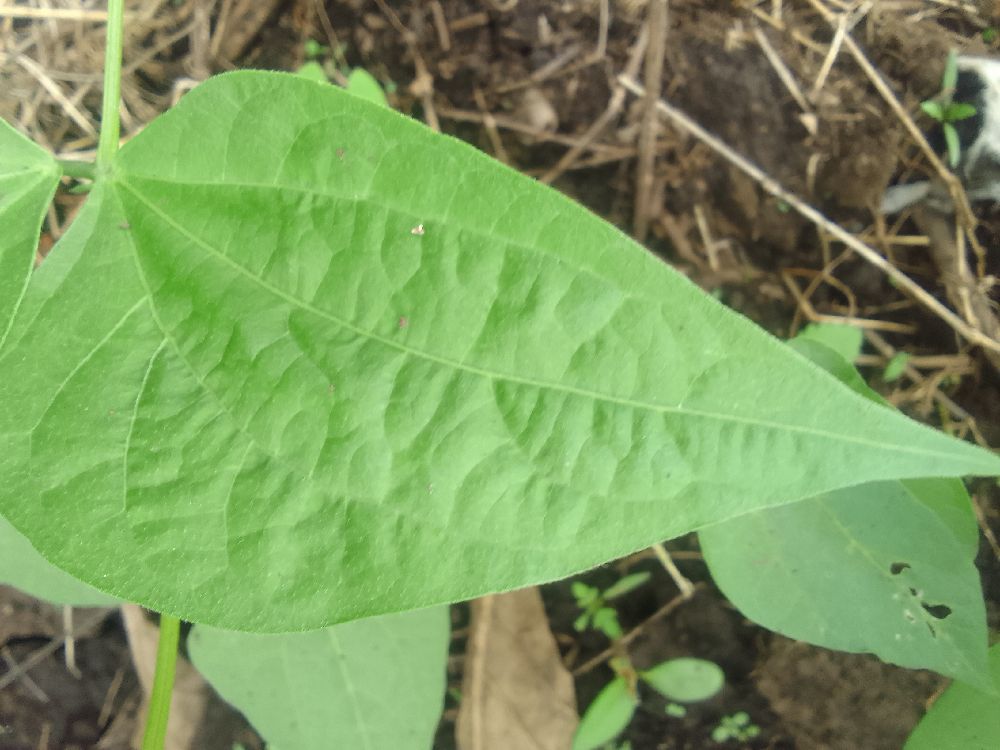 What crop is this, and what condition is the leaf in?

common bean, healthy
